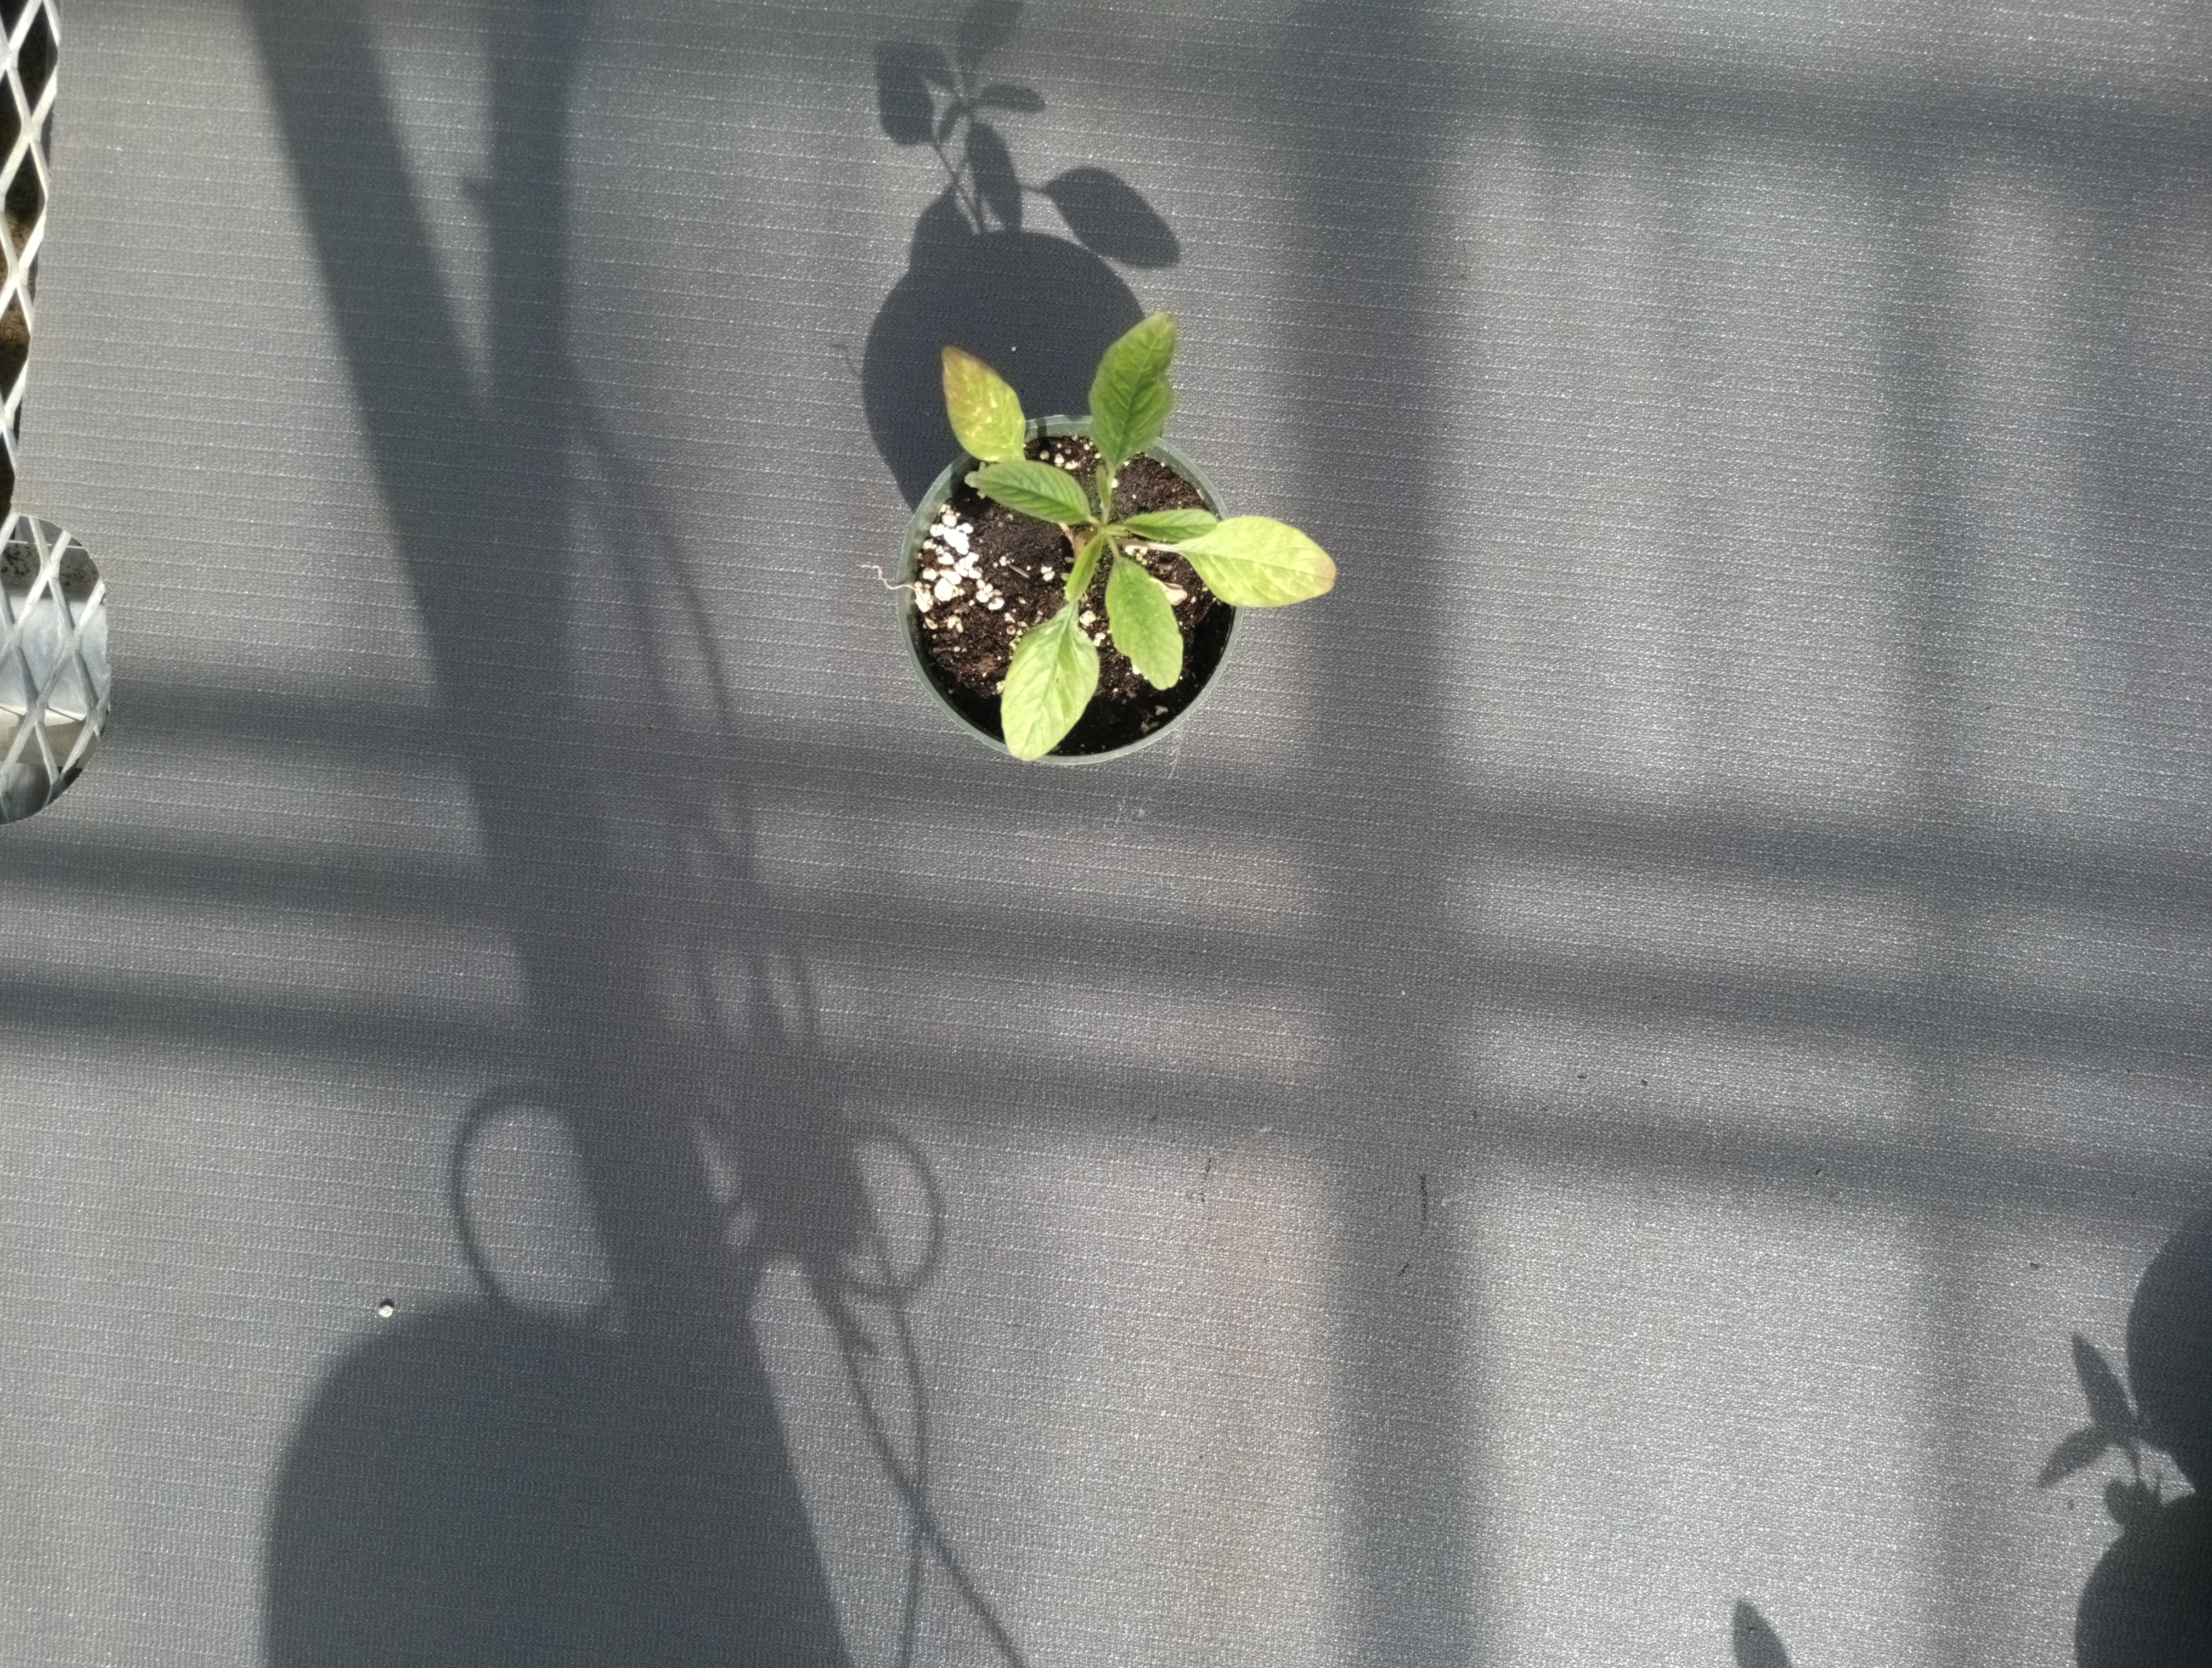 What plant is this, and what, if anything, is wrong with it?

waterhemp, healthy untreated
